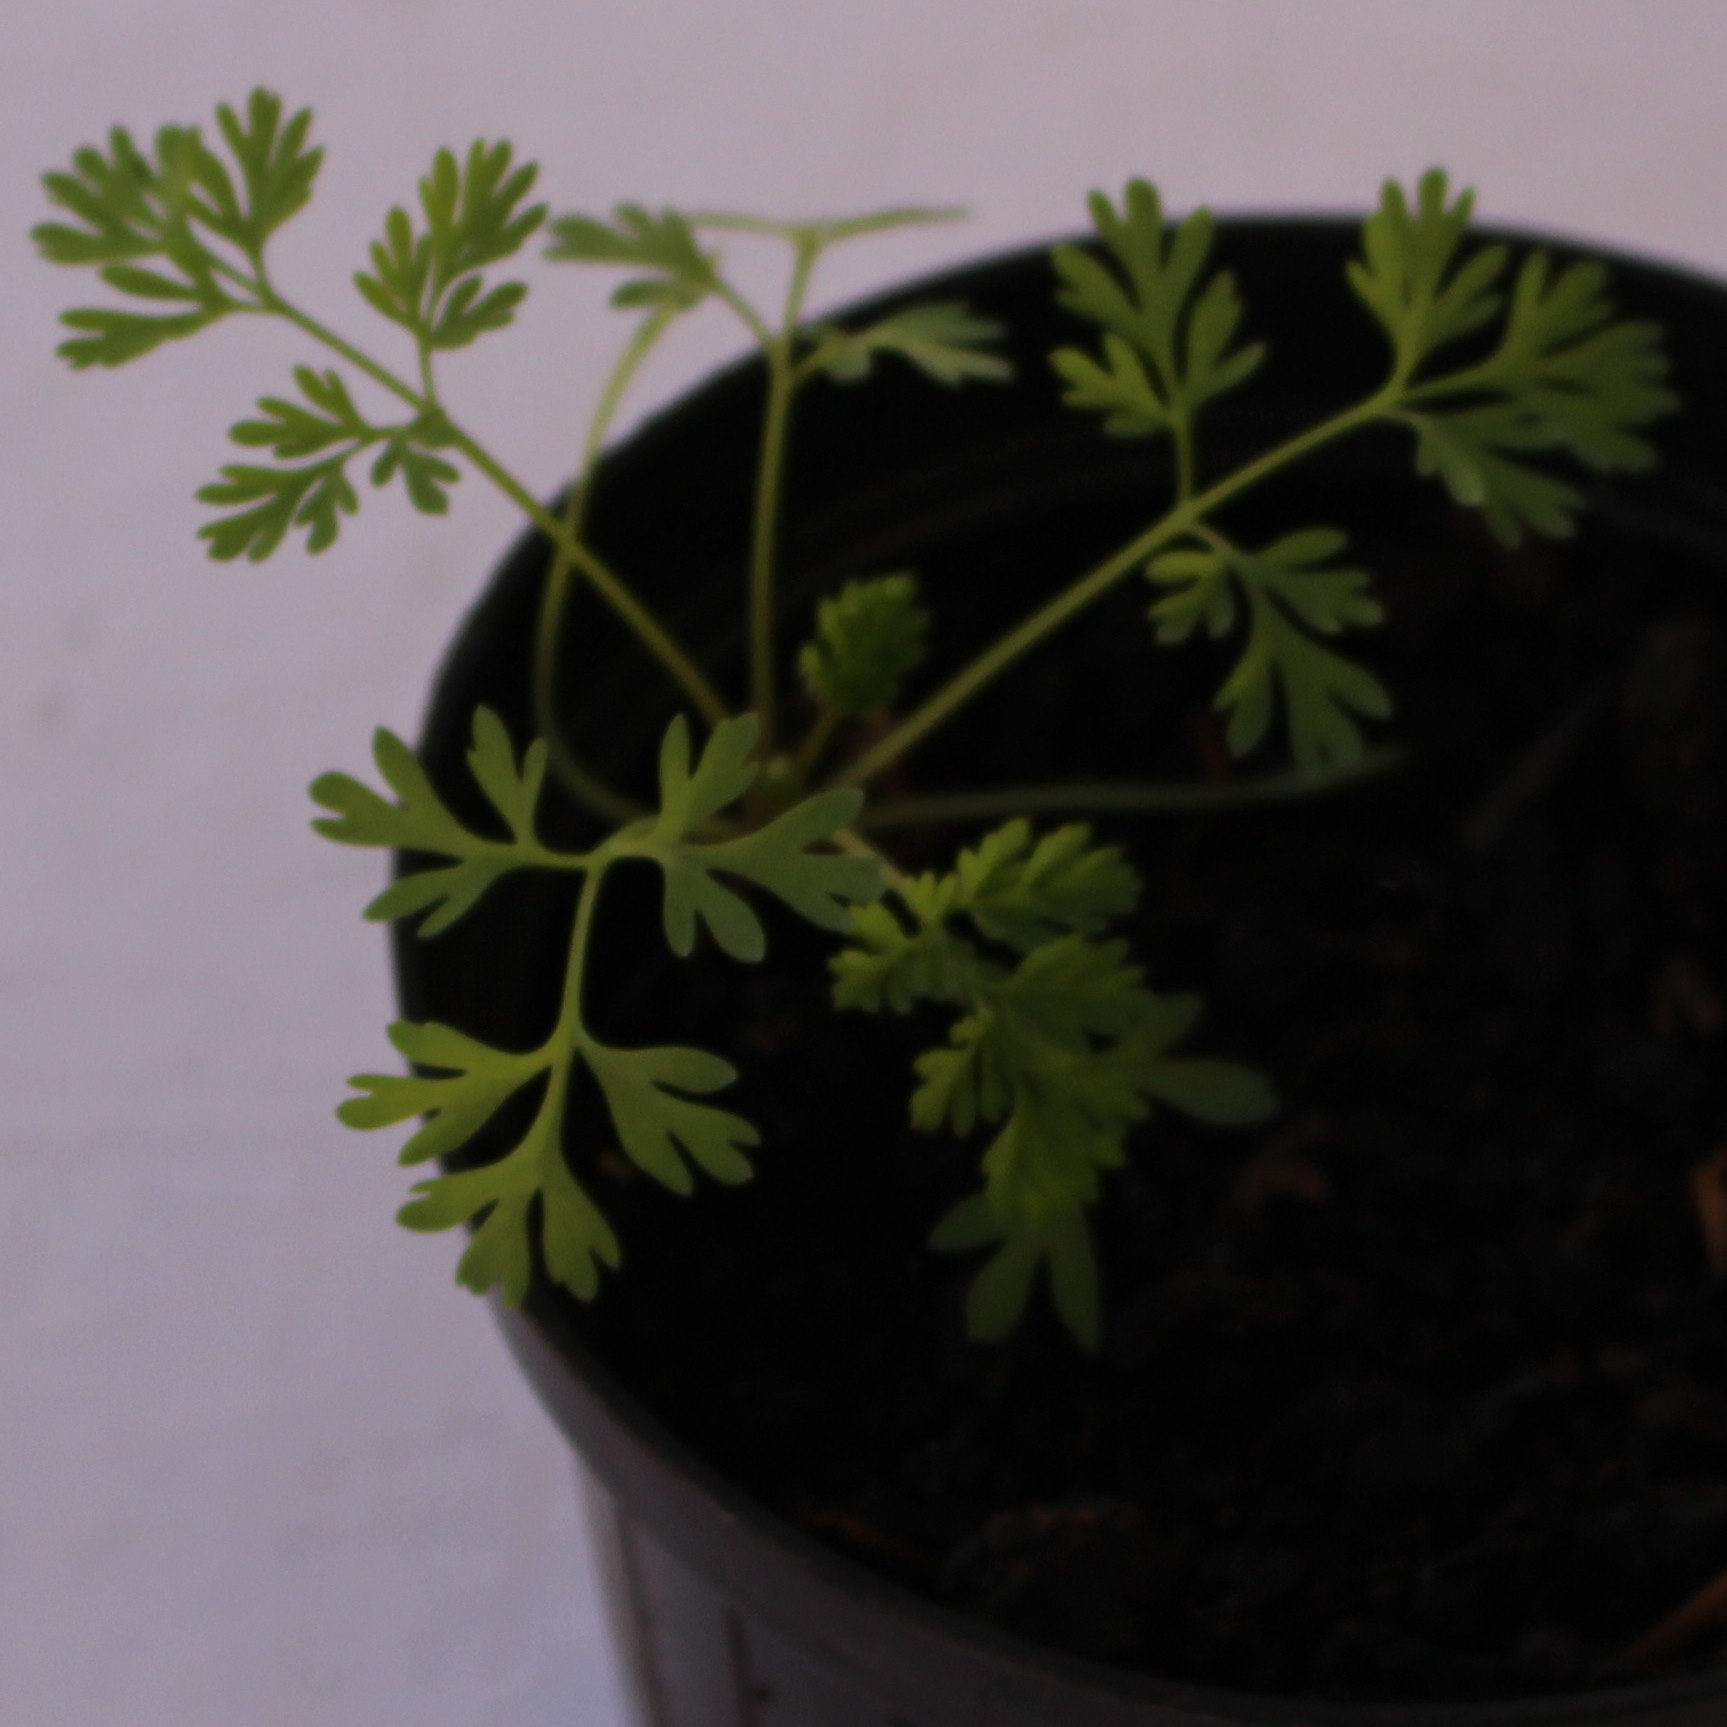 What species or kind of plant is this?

Fumaria officinalis
